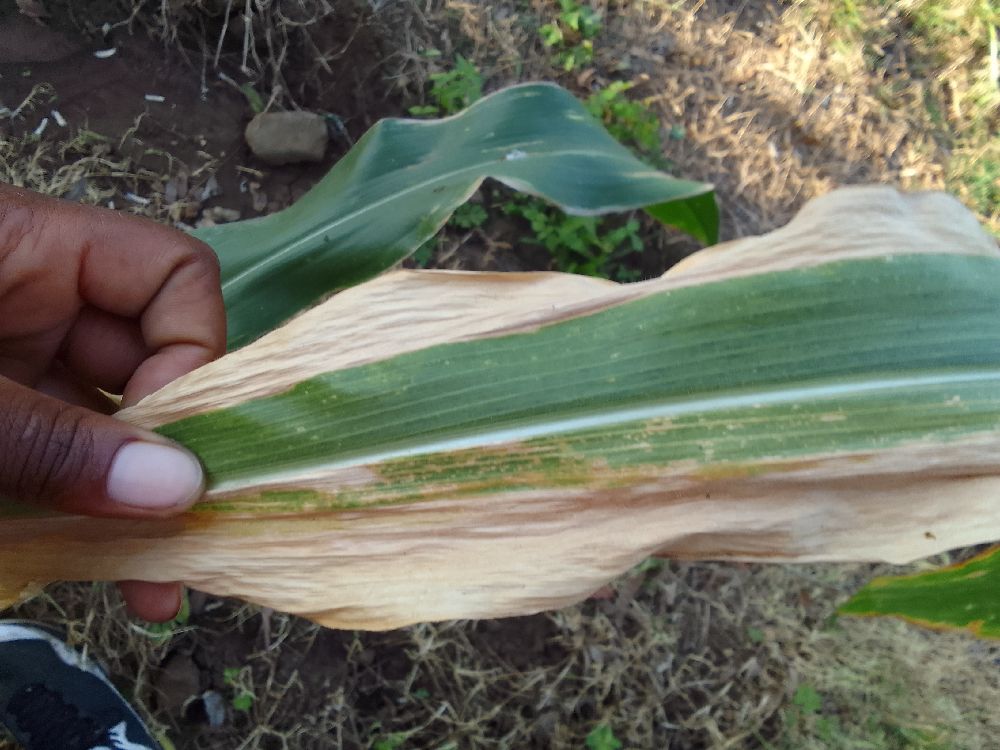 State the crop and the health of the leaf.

maize, maize lethal necrosis
